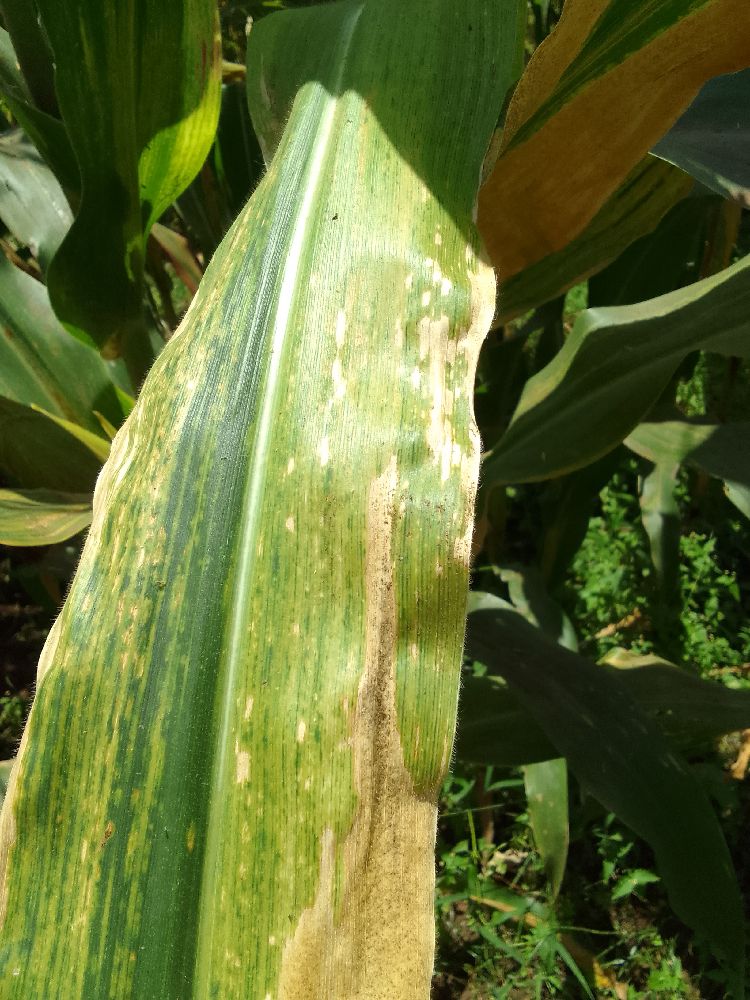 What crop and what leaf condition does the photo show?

maize, maize lethal necrosis
